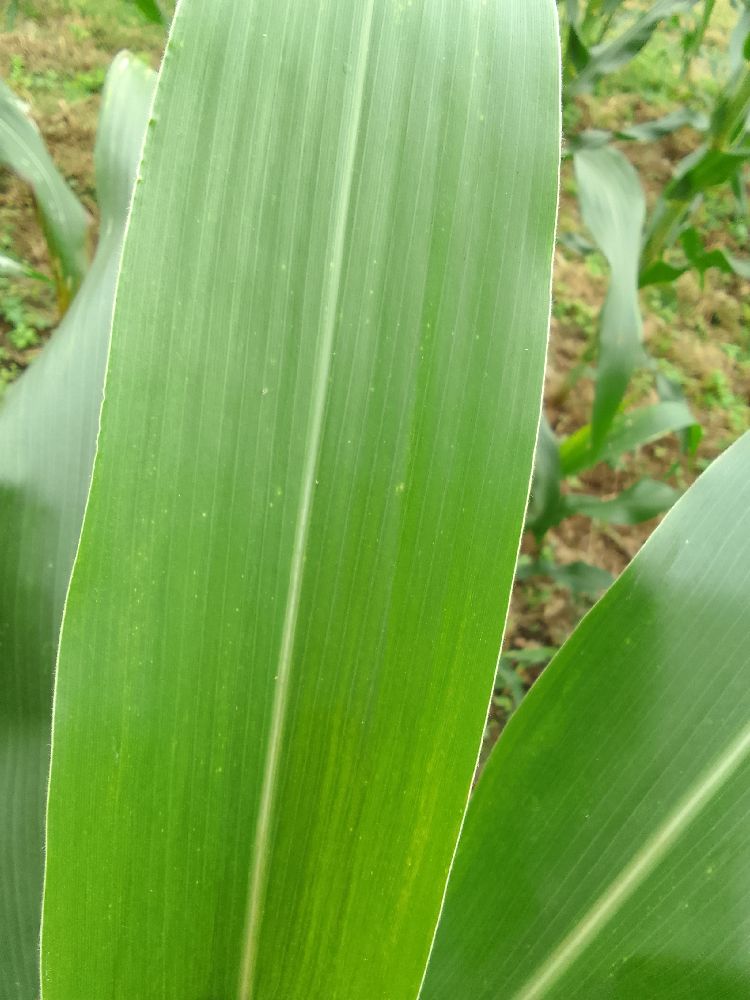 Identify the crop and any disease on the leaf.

maize, healthy
